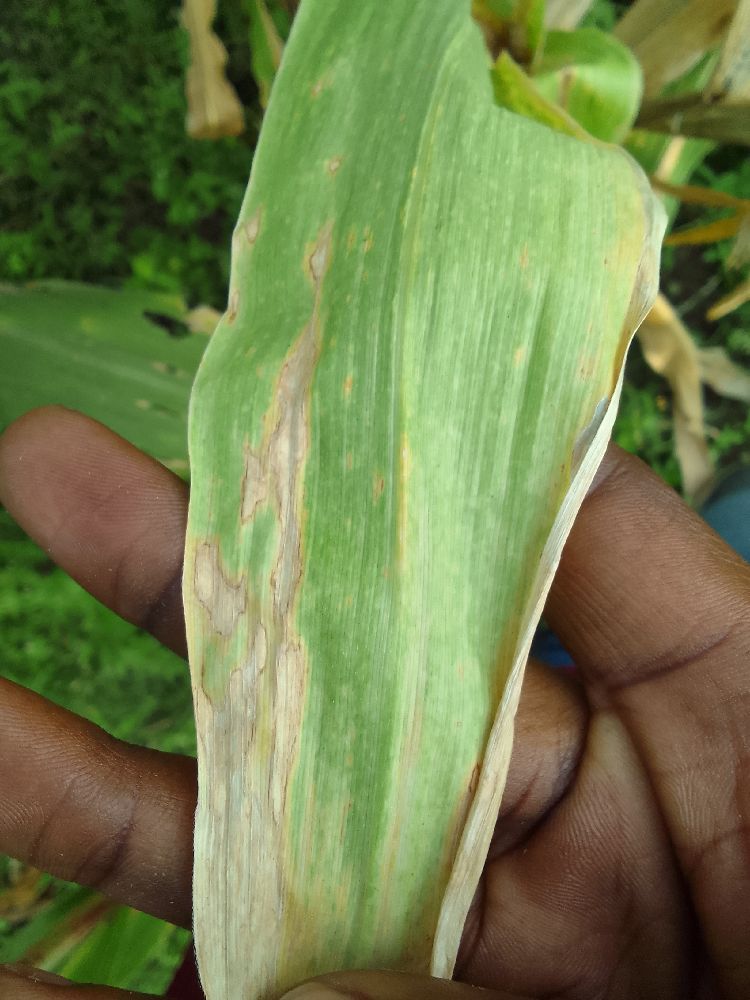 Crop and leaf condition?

maize, maize lethal necrosis
